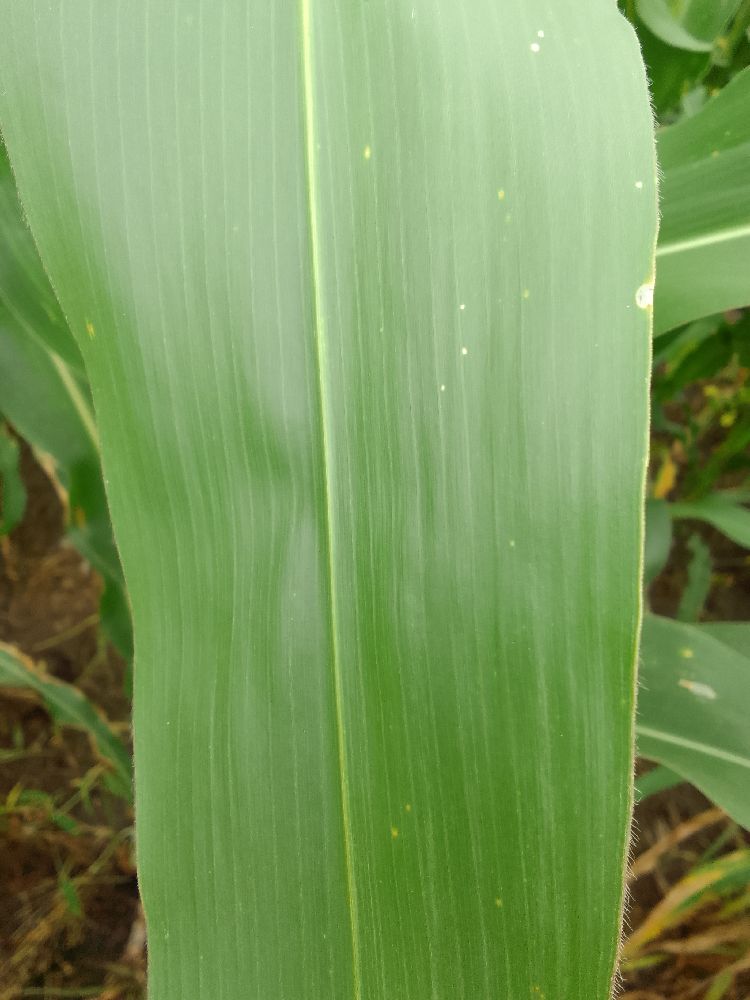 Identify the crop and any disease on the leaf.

maize, healthy
